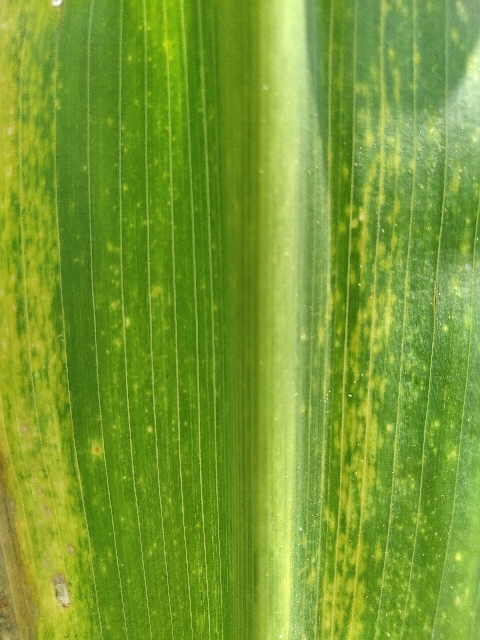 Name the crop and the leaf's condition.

maize, maize lethal necrosis
